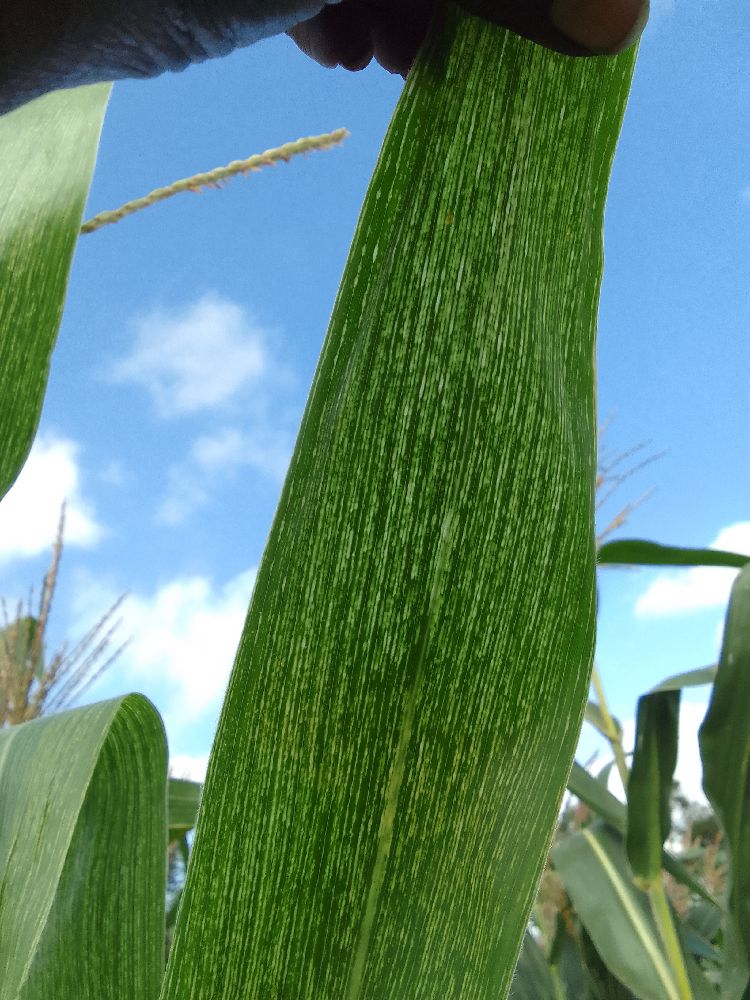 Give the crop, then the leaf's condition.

maize, maize streak virus
